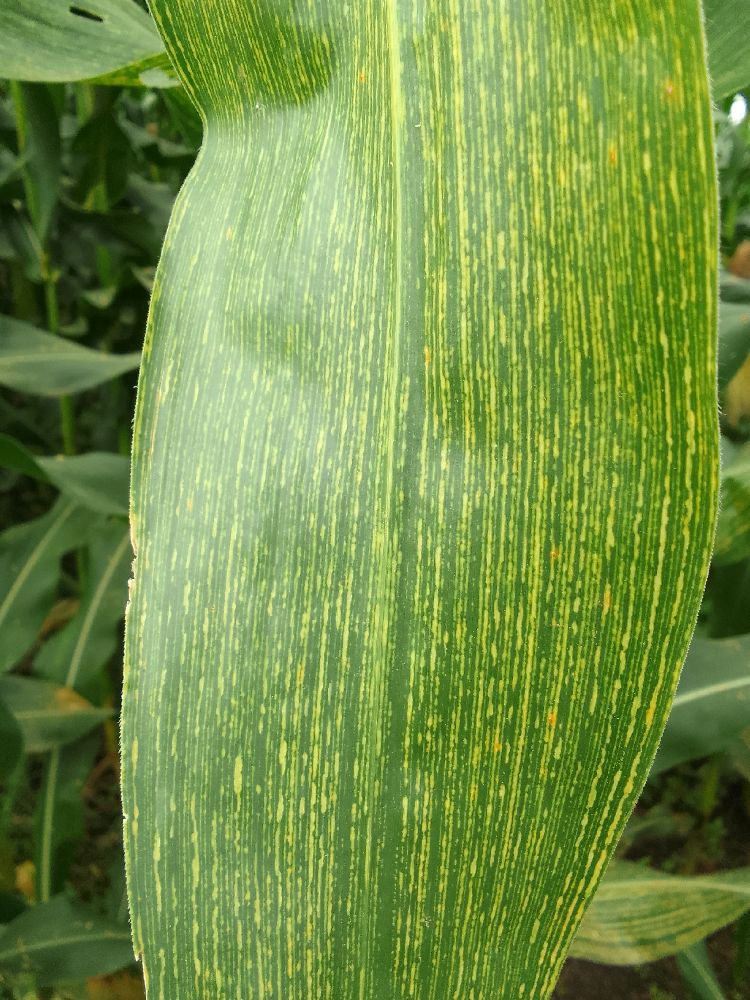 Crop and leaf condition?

maize, maize streak virus
